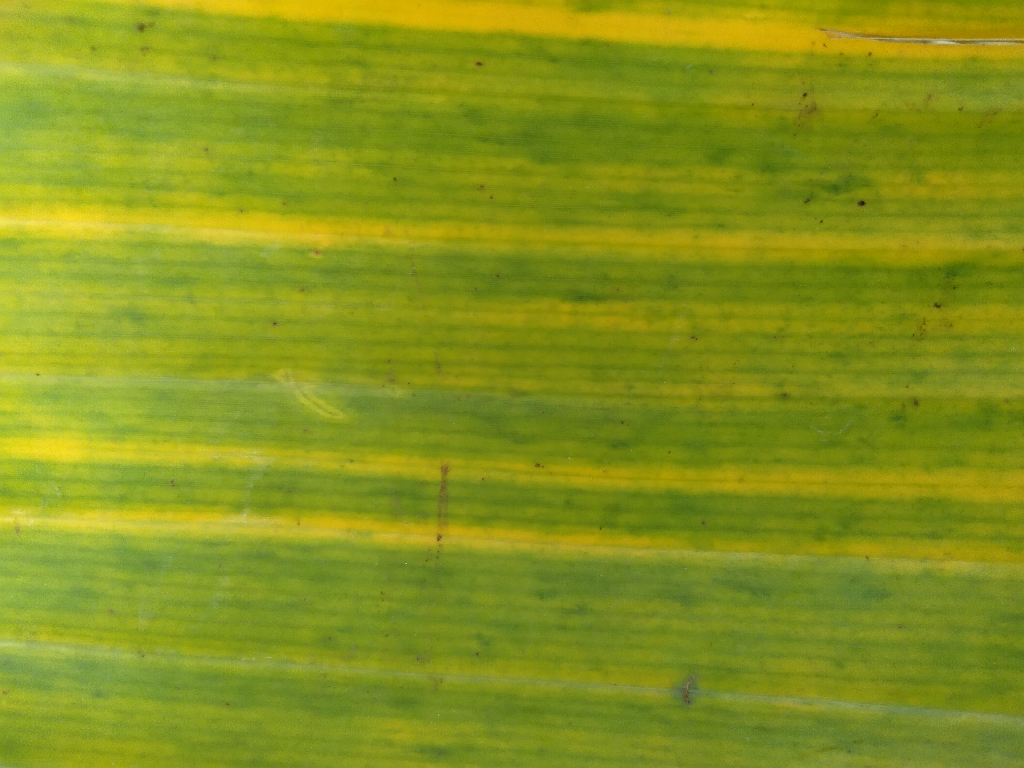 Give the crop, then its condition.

banana, fusarium wilt race 1
